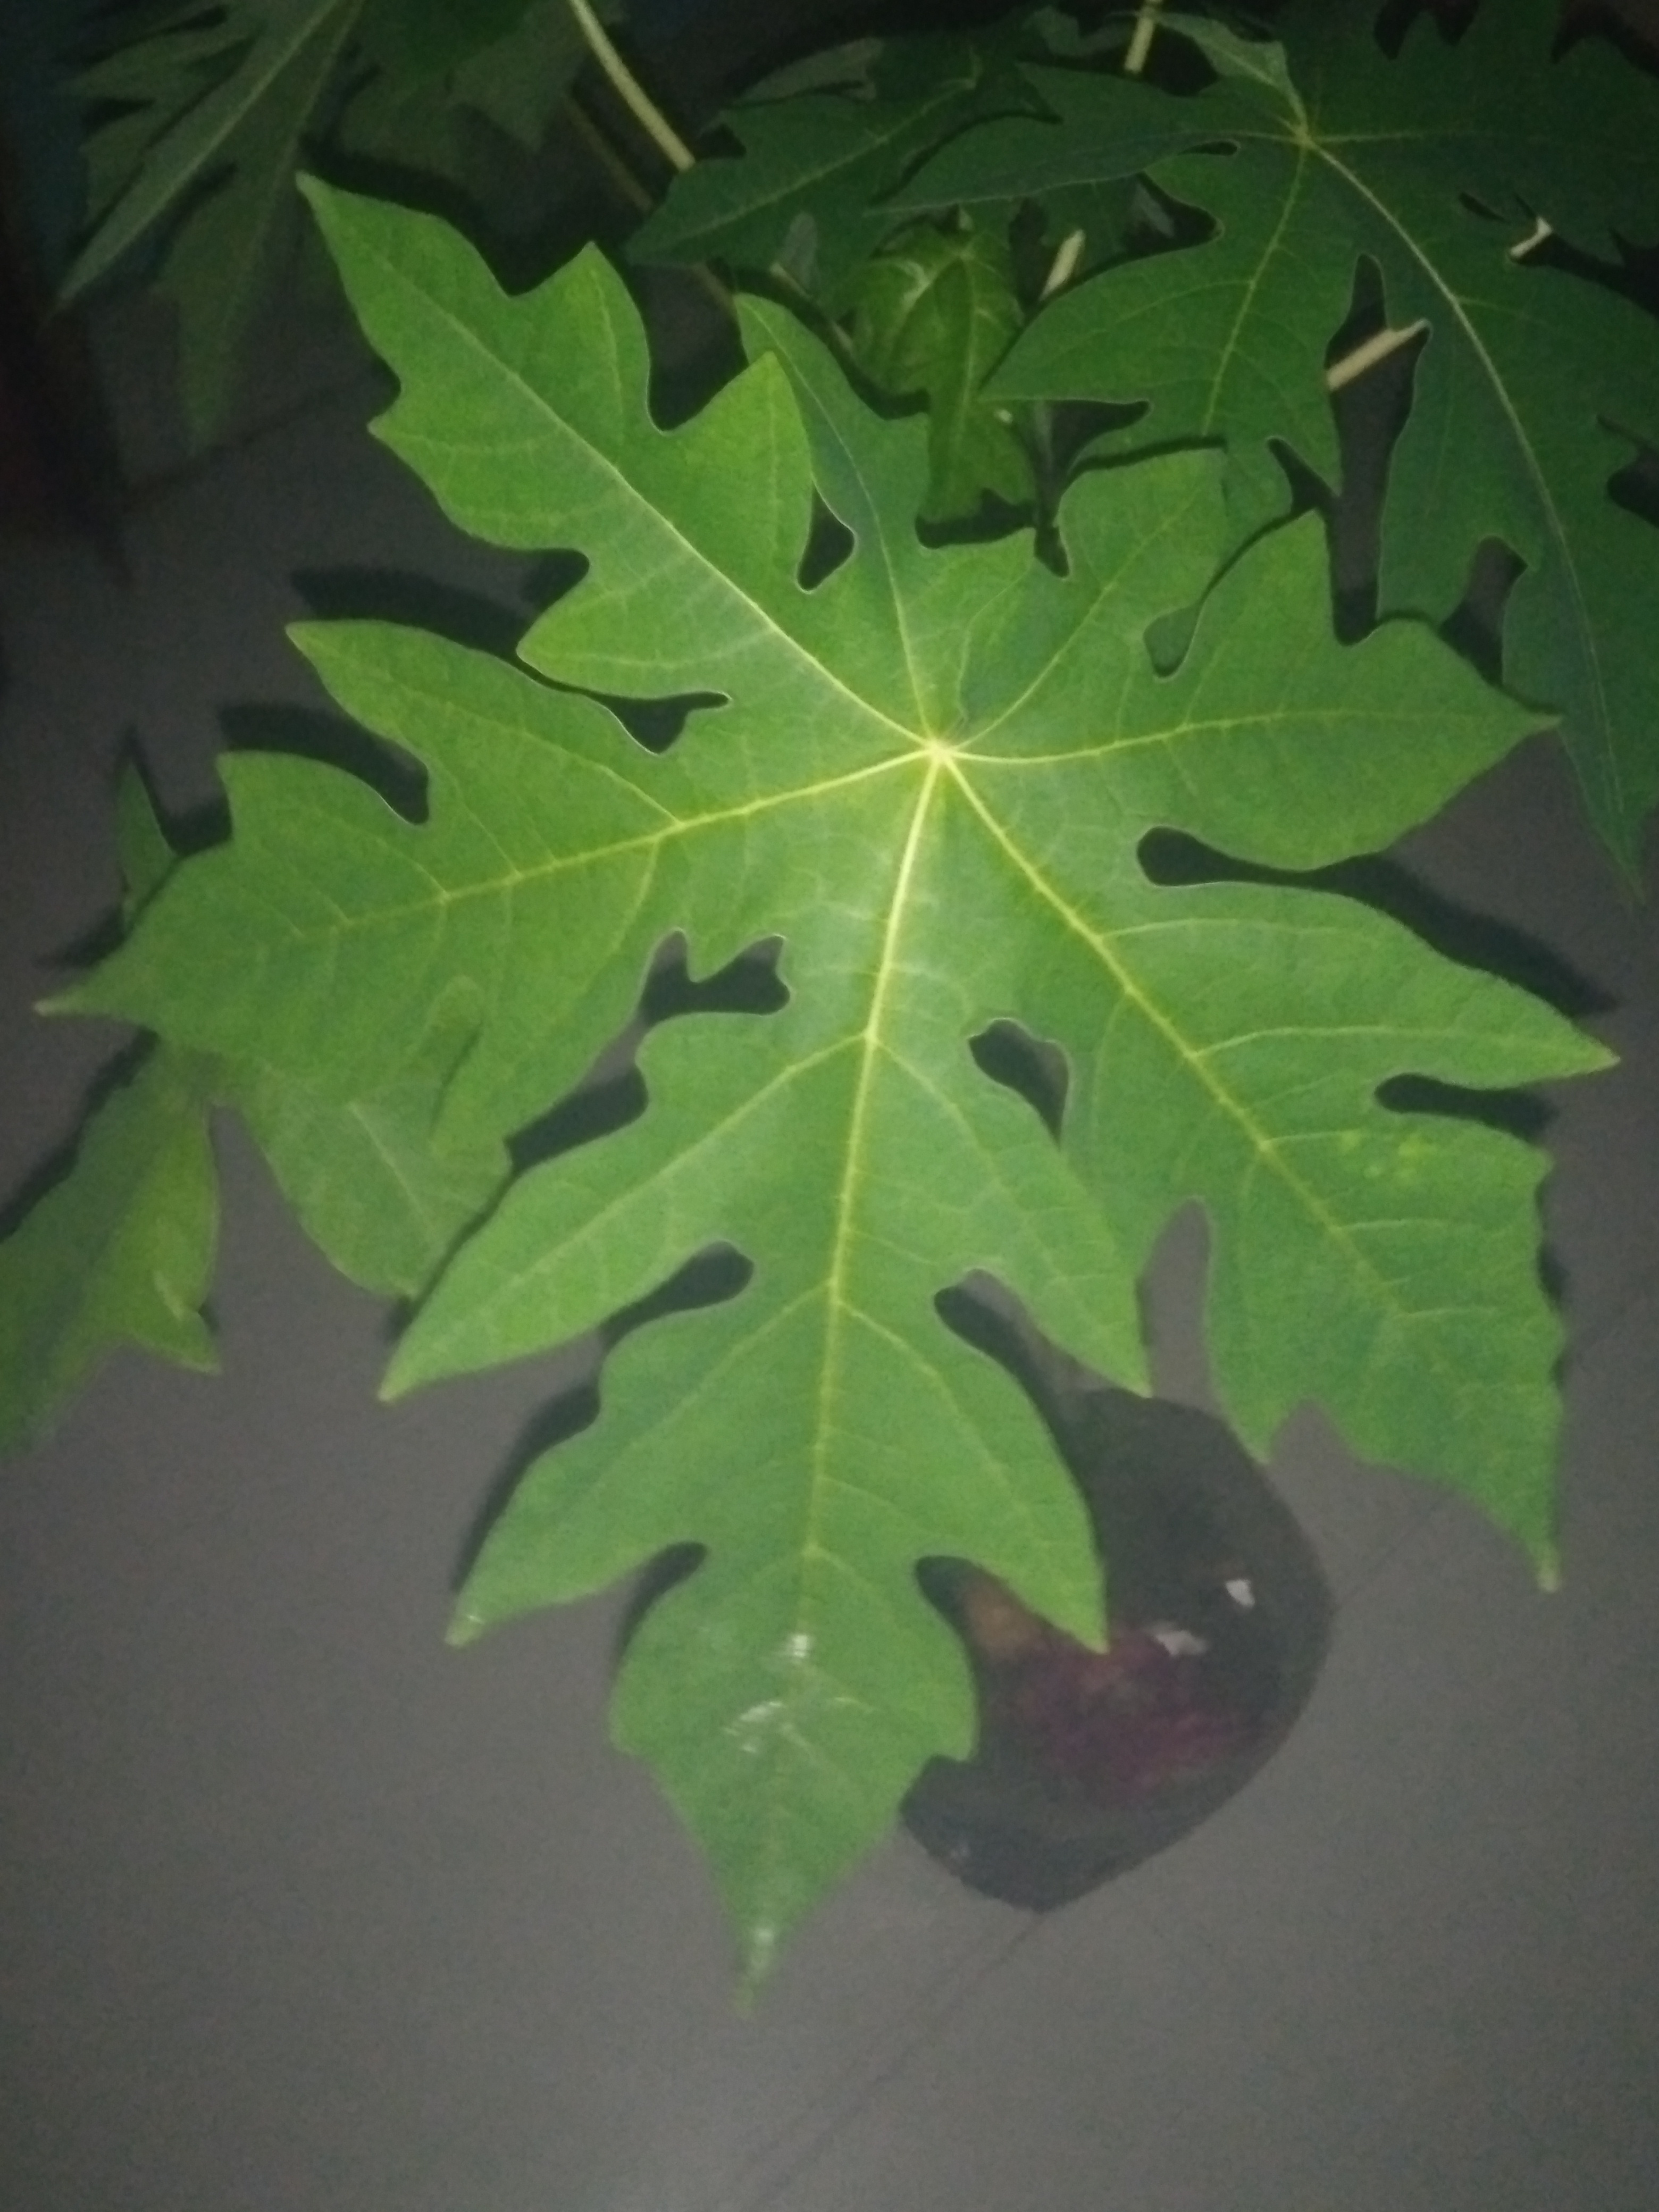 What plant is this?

papaya
